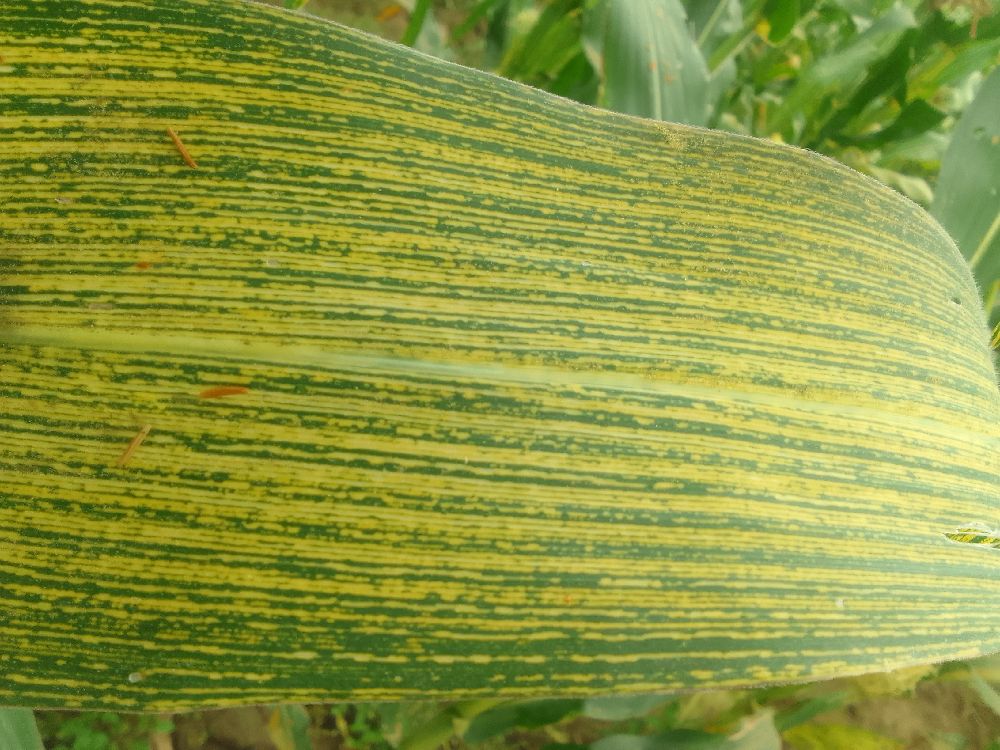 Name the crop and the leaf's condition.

maize, maize streak virus
